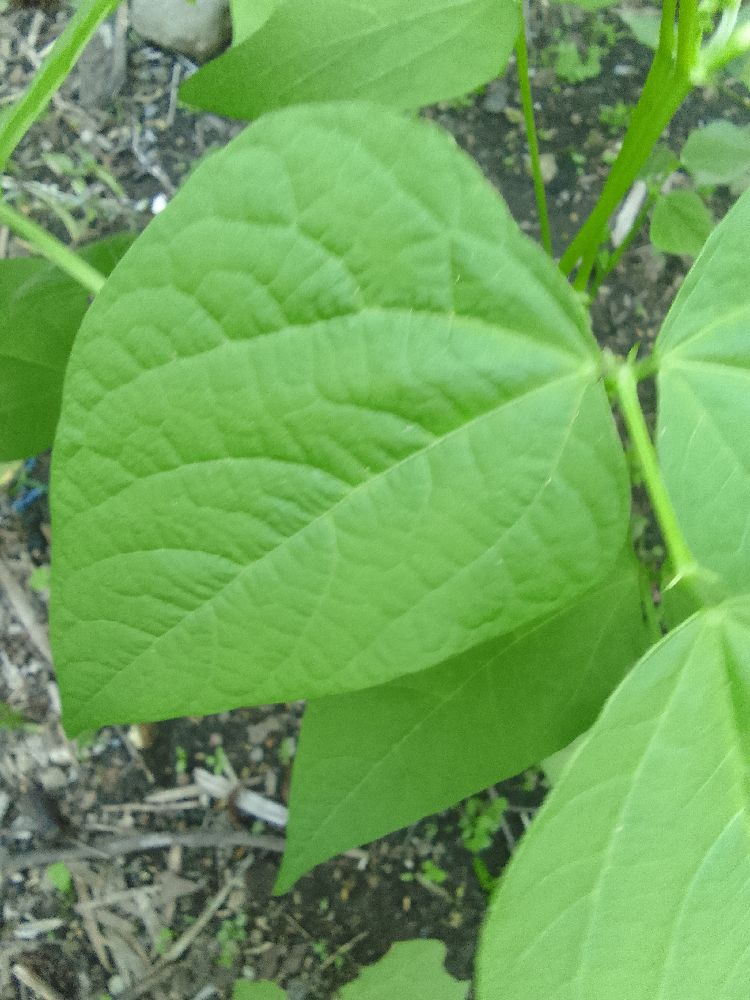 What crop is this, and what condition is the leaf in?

common bean, healthy
